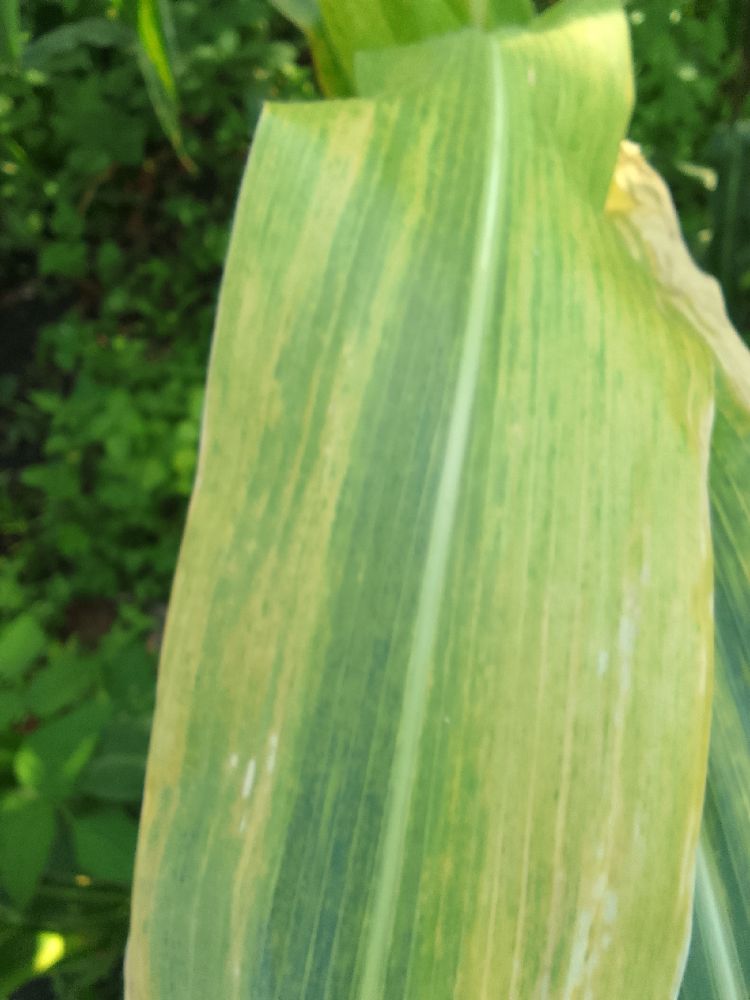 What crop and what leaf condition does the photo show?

maize, maize lethal necrosis
